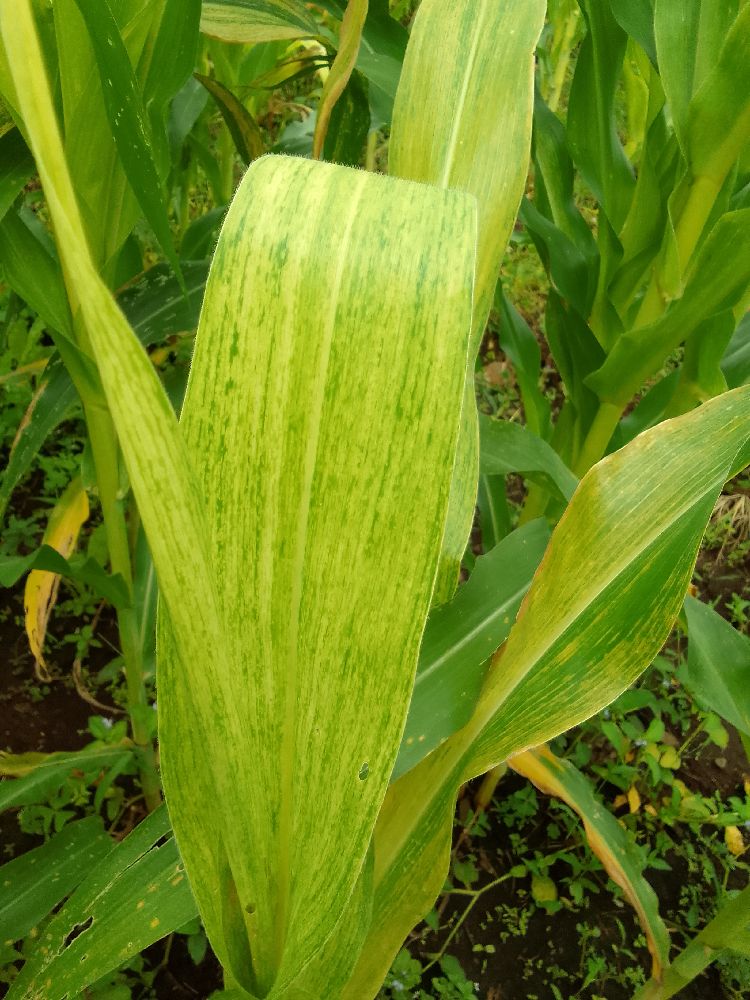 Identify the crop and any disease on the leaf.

maize, maize lethal necrosis
